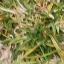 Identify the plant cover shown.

grass
